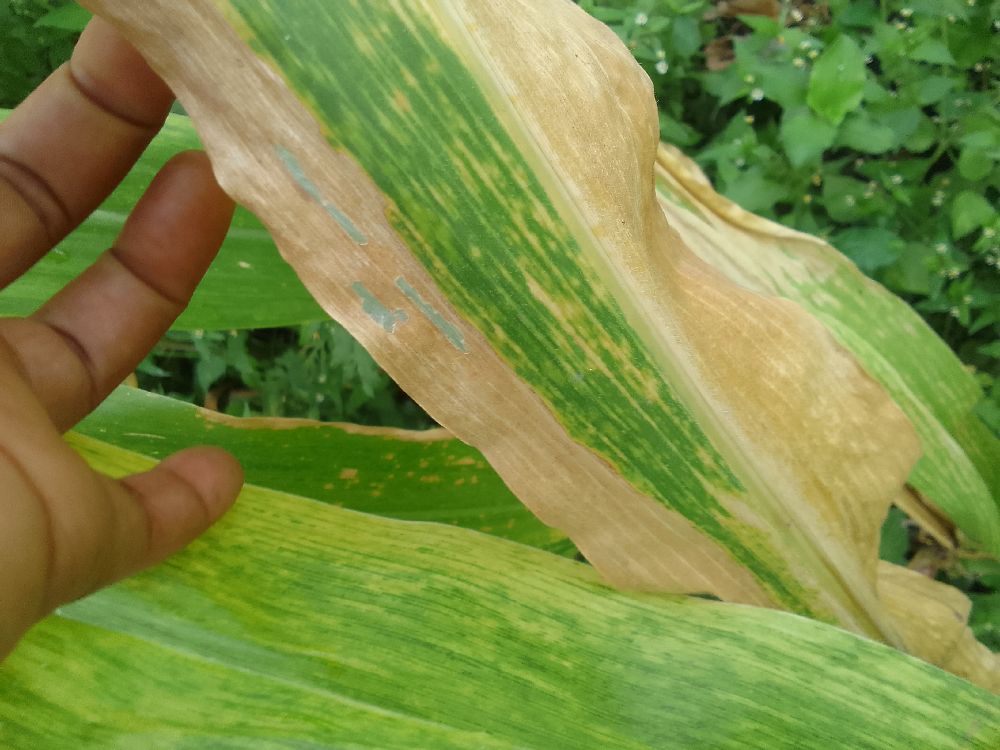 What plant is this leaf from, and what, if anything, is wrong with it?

maize, maize lethal necrosis
